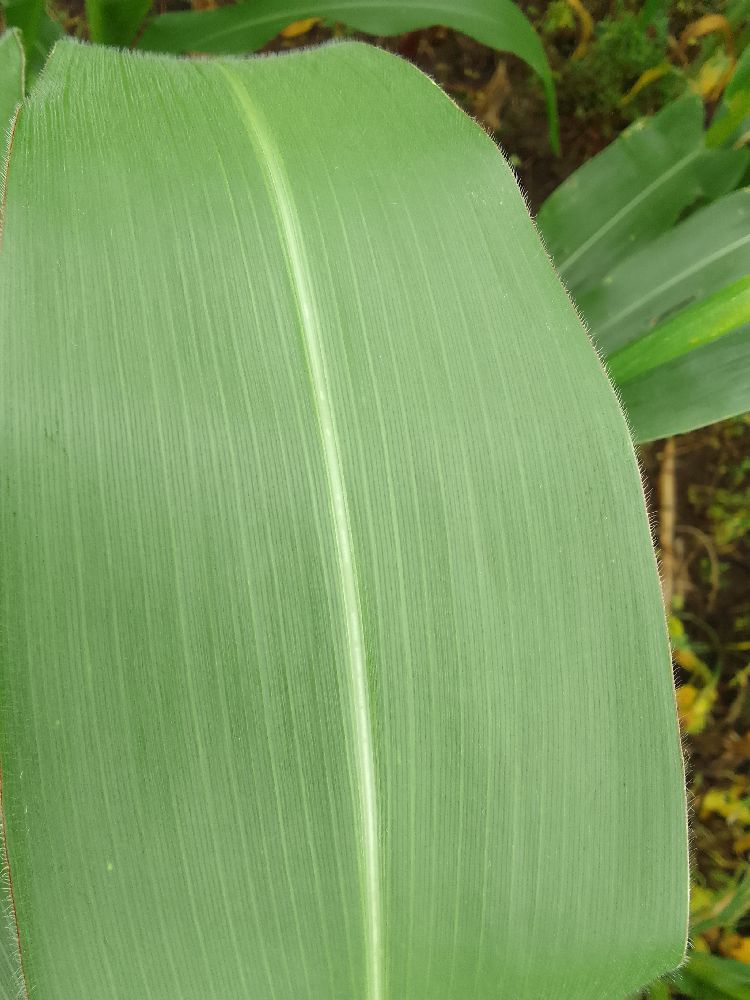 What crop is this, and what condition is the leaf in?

maize, healthy
